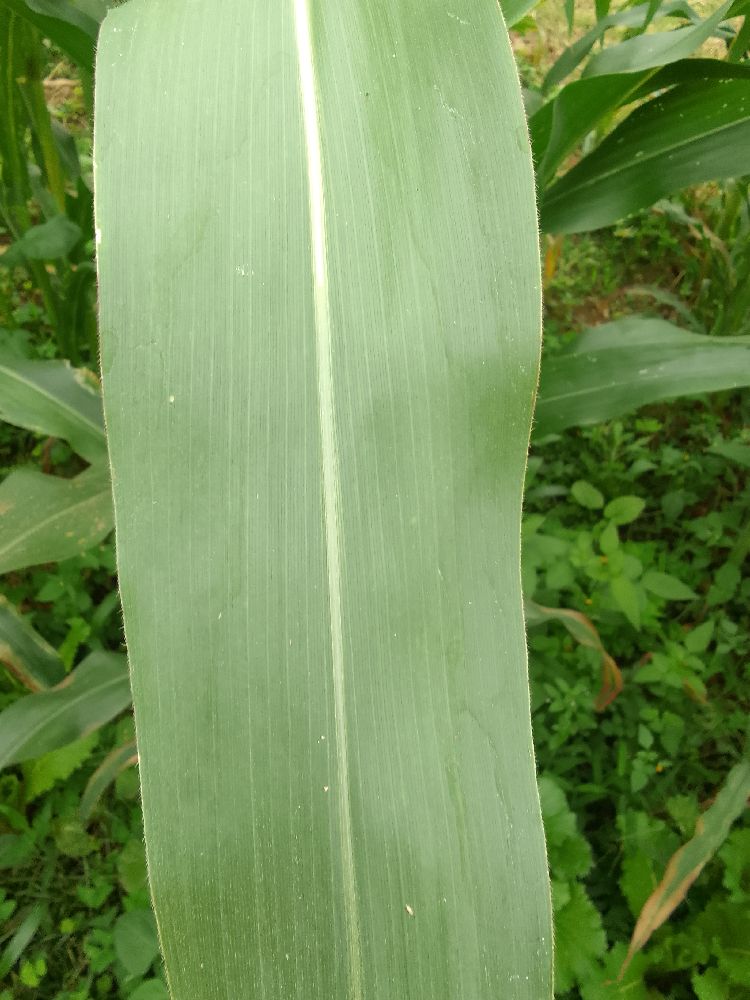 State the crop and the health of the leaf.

maize, healthy
